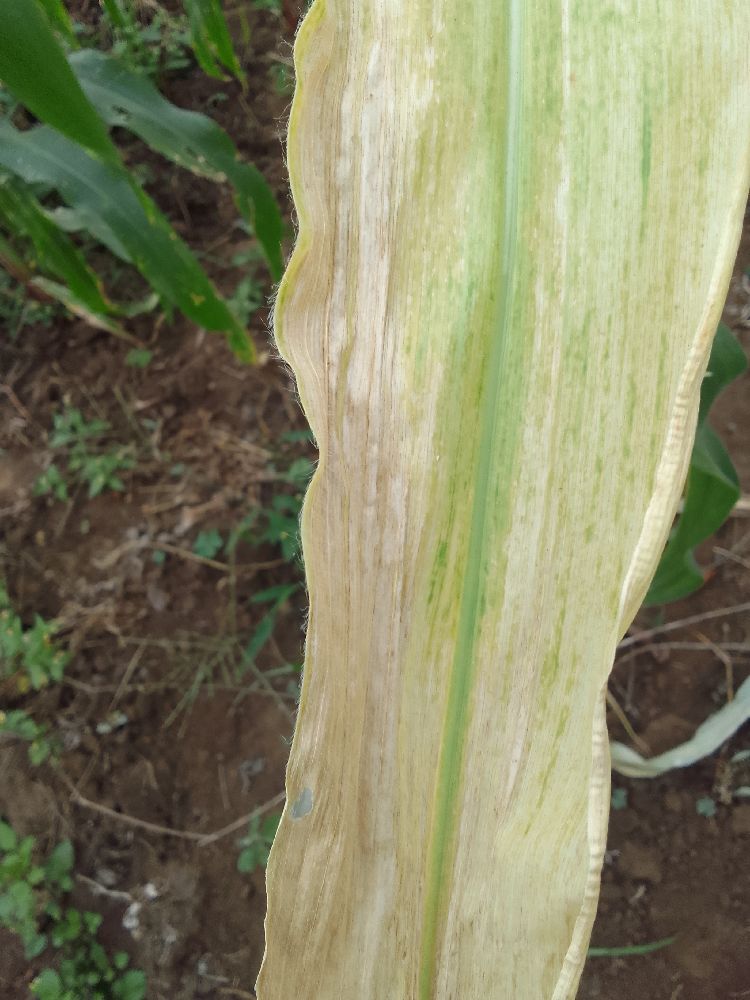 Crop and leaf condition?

maize, maize lethal necrosis
